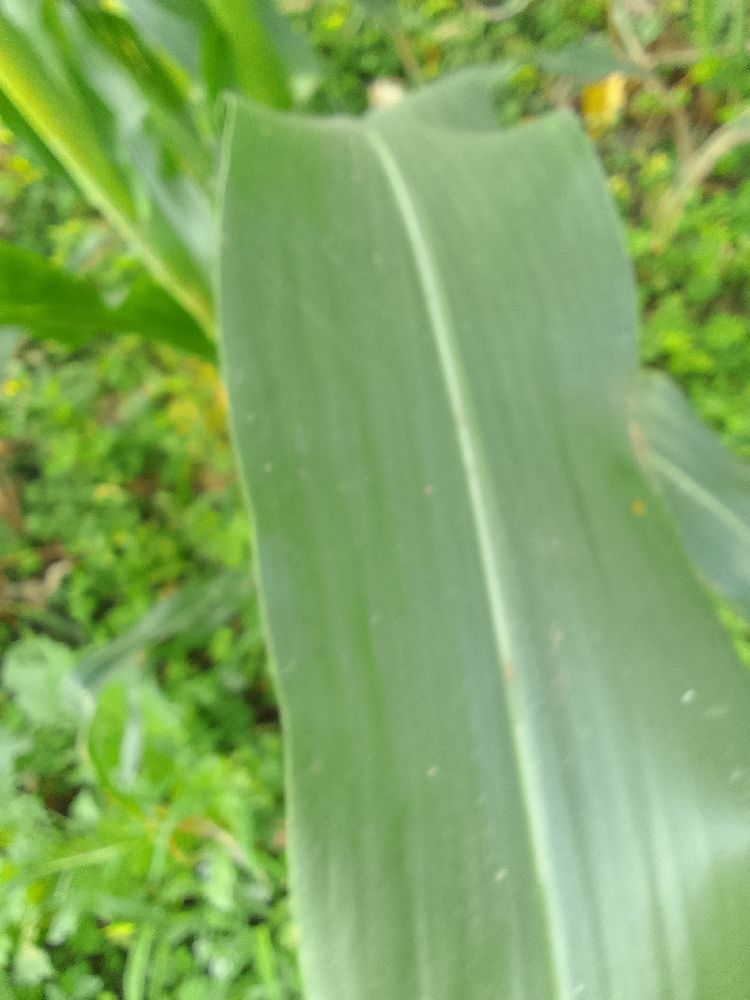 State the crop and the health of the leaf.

maize, healthy
